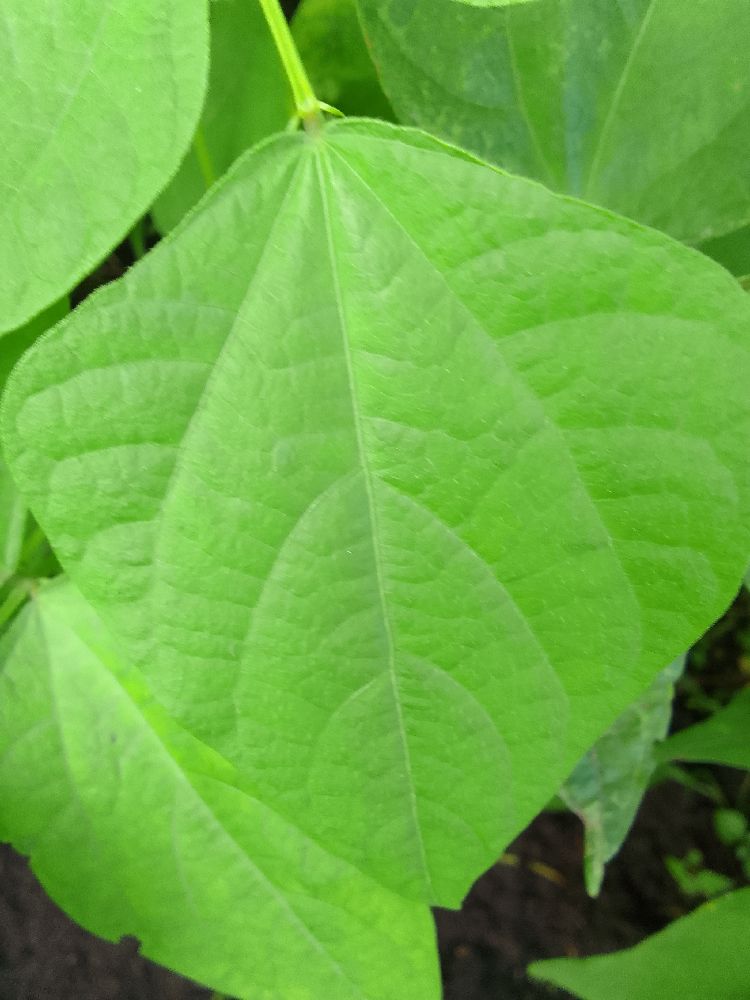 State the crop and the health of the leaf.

common bean, healthy
